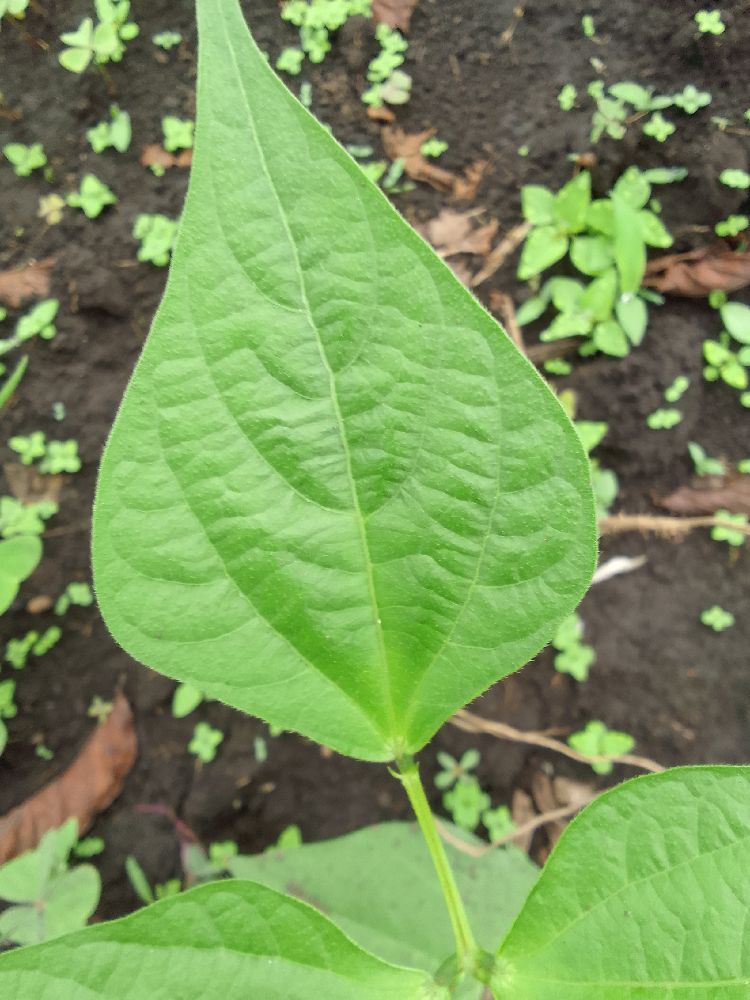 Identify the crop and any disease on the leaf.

common bean, healthy
